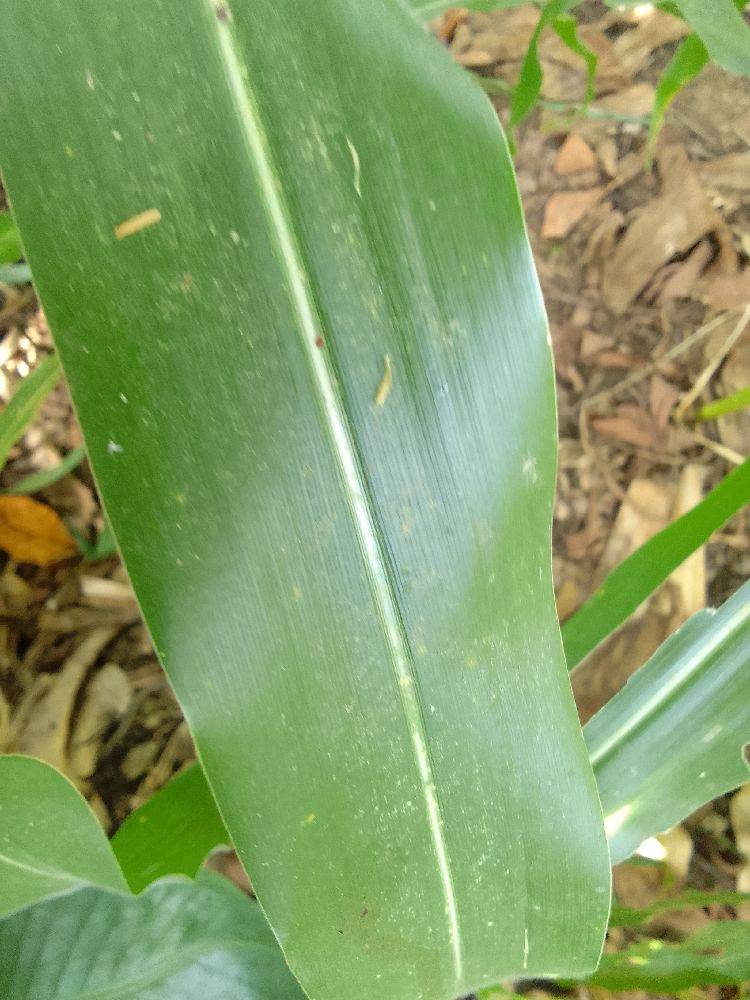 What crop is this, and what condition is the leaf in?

maize, healthy
